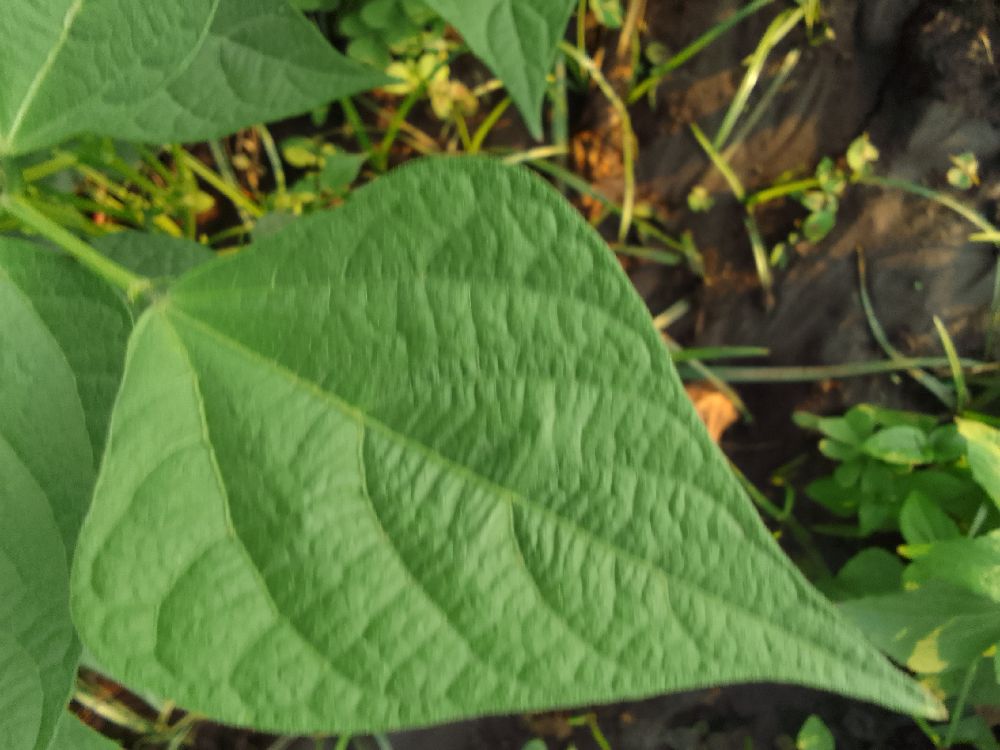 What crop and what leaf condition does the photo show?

common bean, healthy
